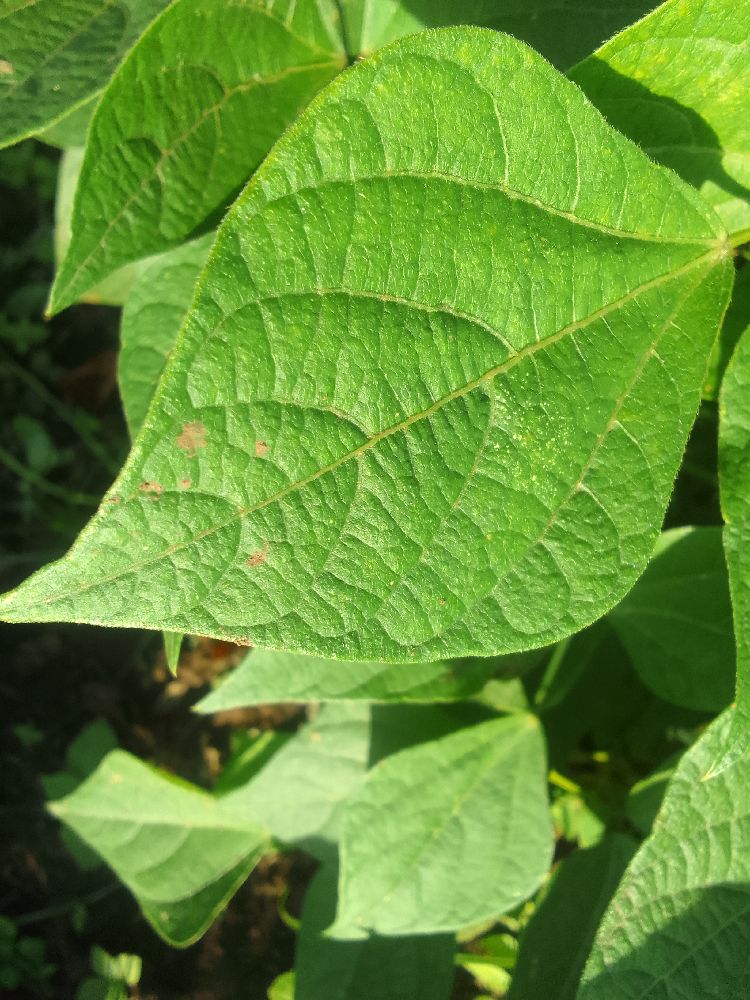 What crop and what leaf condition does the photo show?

common bean, healthy
